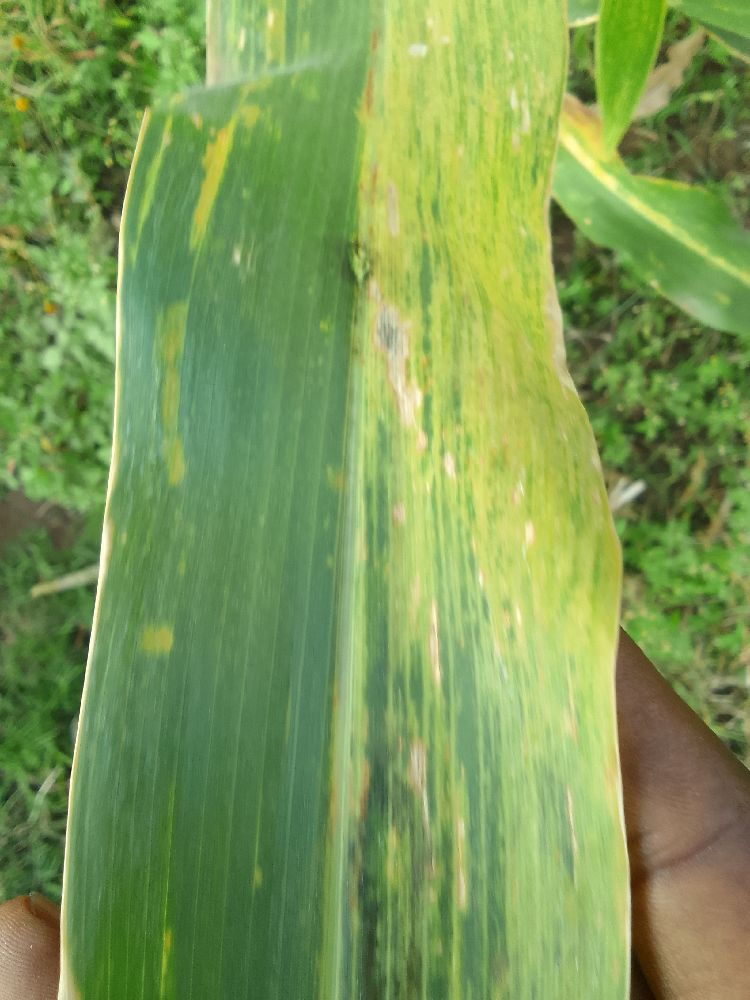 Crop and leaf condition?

maize, maize lethal necrosis
